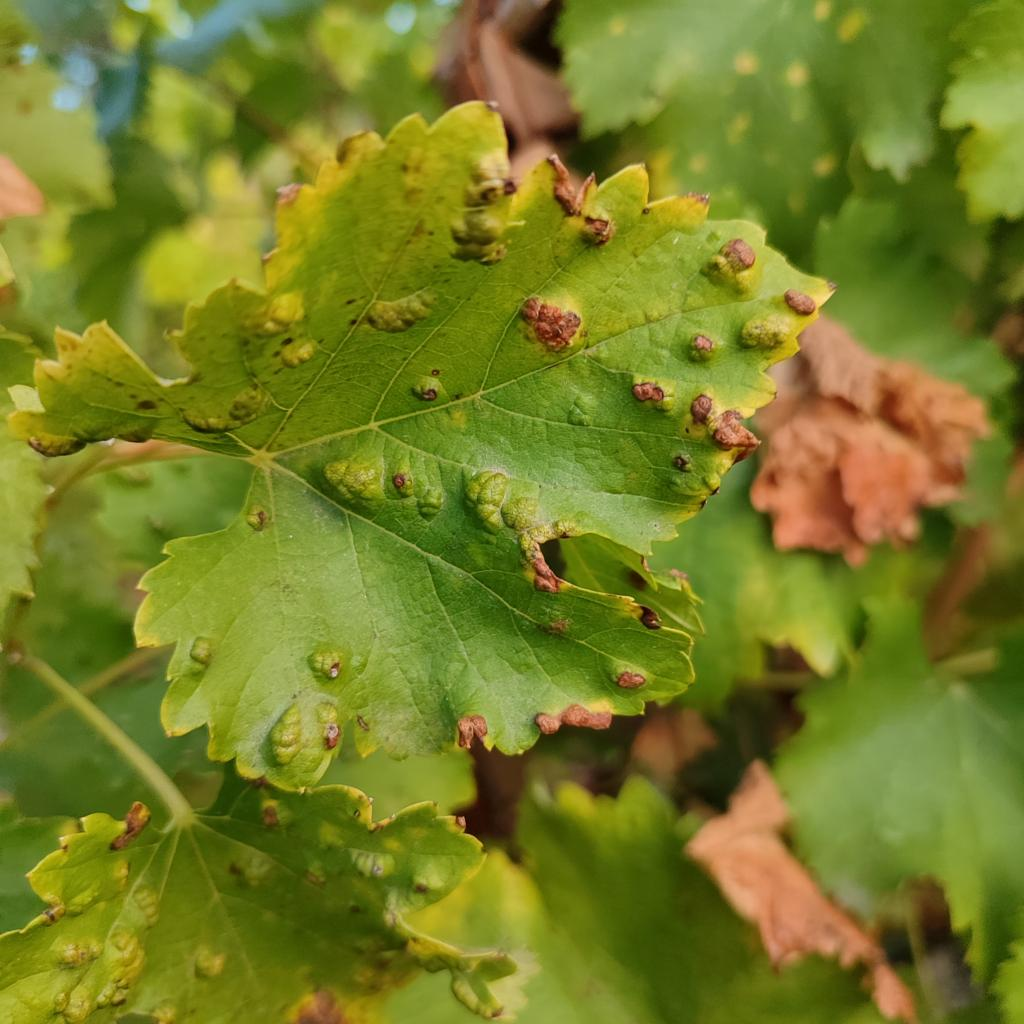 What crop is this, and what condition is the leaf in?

grapevine, erineum mite
